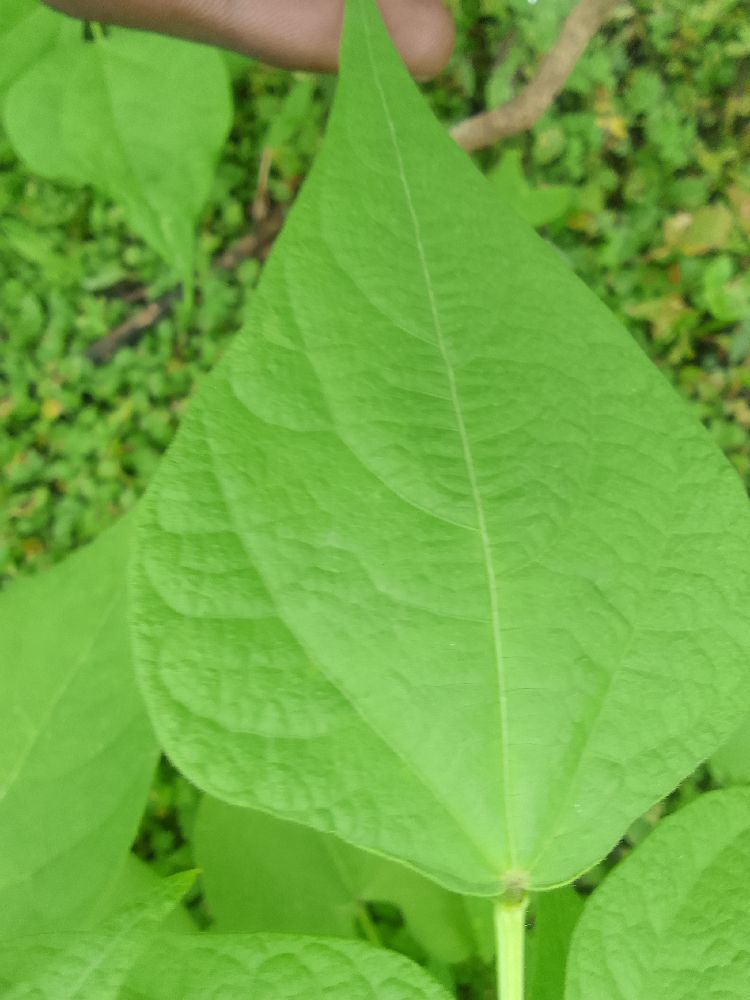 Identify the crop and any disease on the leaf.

common bean, healthy
